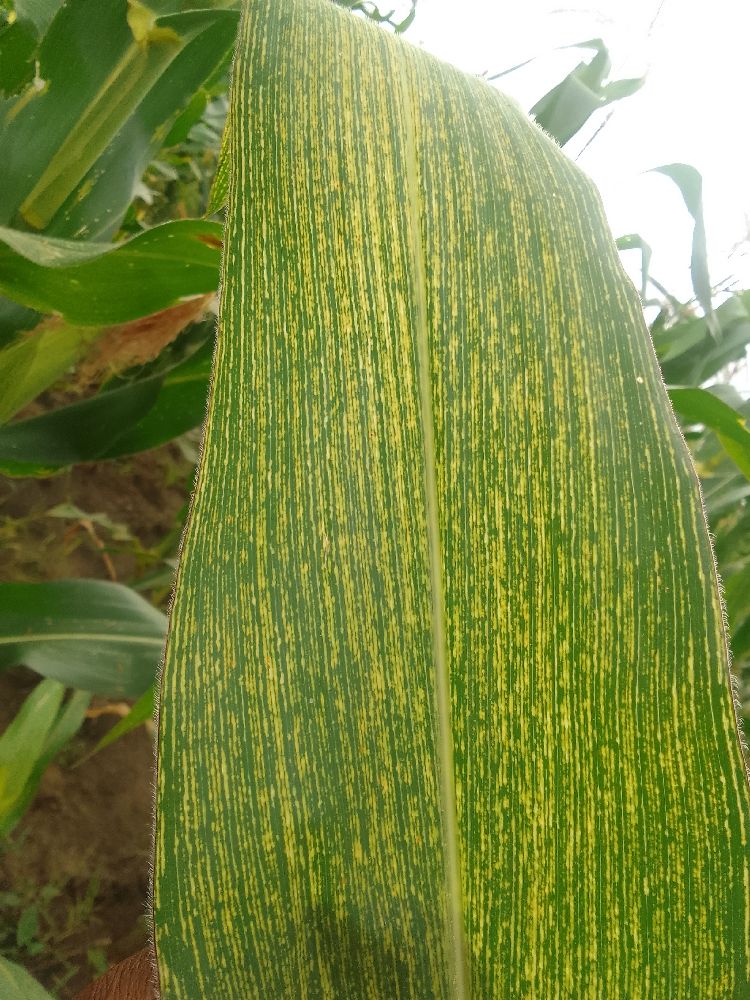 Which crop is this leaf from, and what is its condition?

maize, maize streak virus
